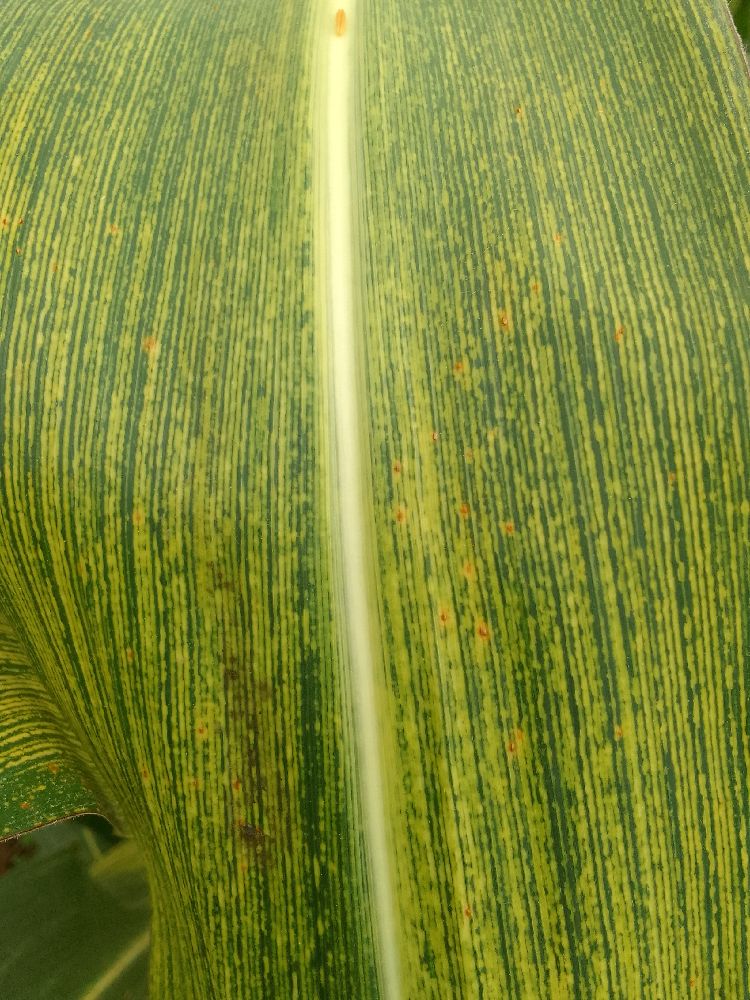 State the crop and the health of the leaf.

maize, maize streak virus
